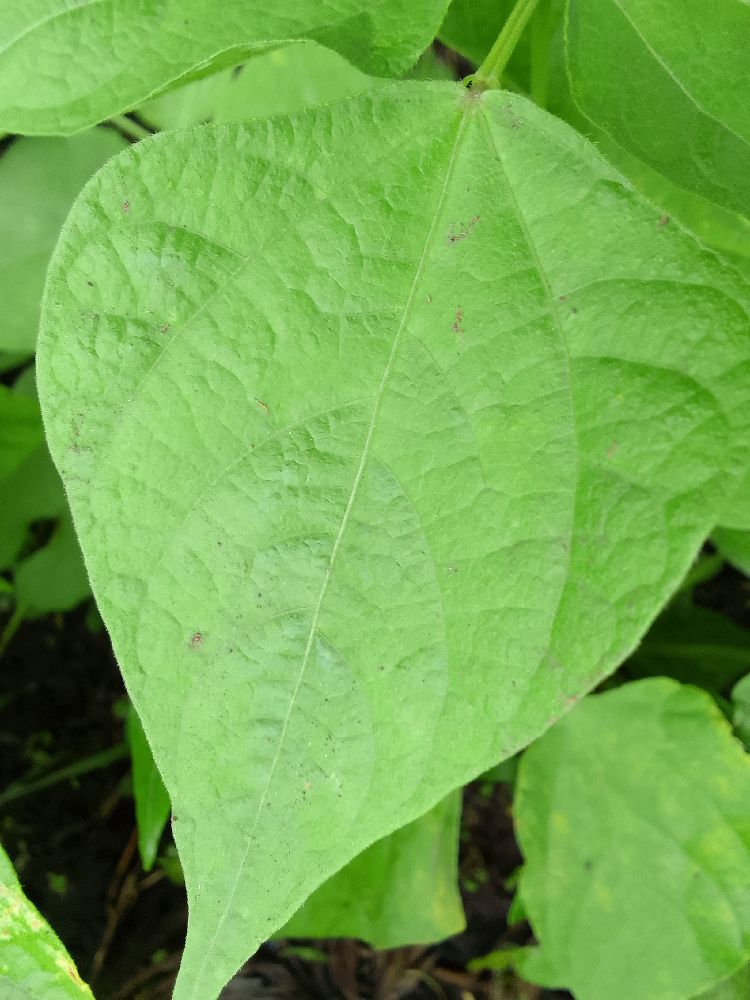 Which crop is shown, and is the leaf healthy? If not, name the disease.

common bean, healthy
